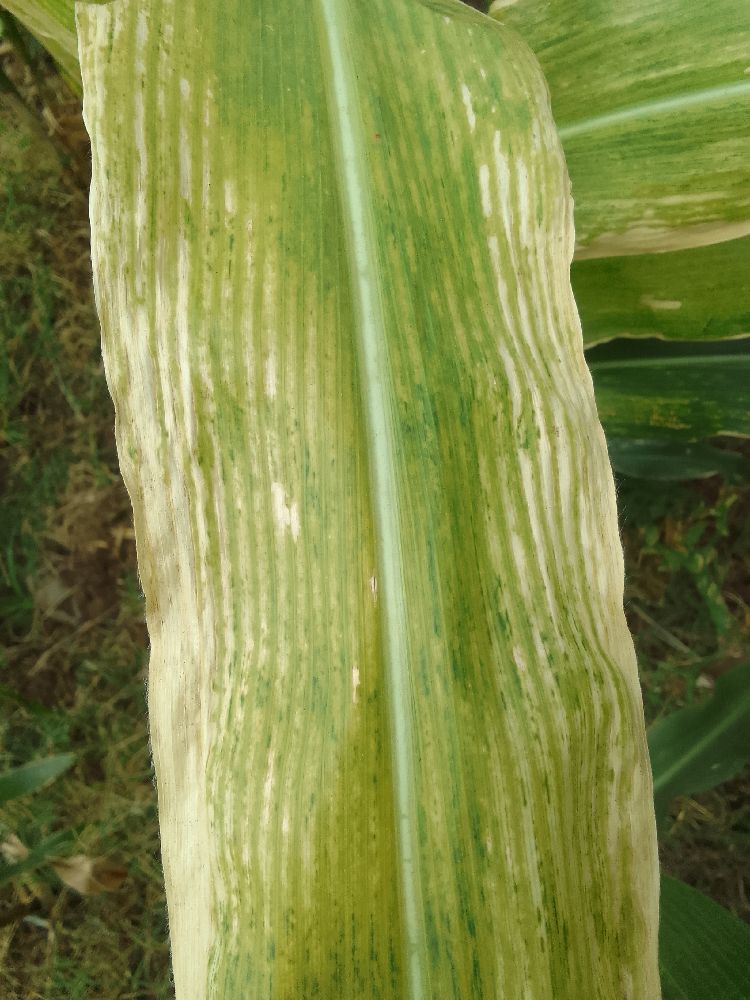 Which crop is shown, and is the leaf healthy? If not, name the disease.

maize, maize lethal necrosis
